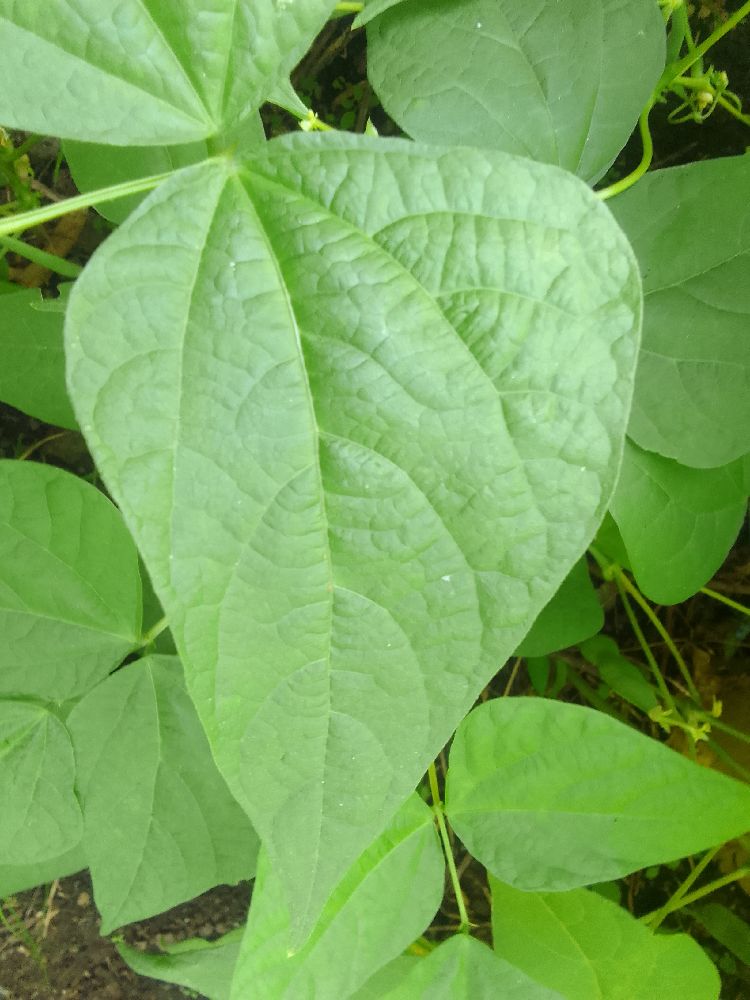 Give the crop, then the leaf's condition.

common bean, healthy
